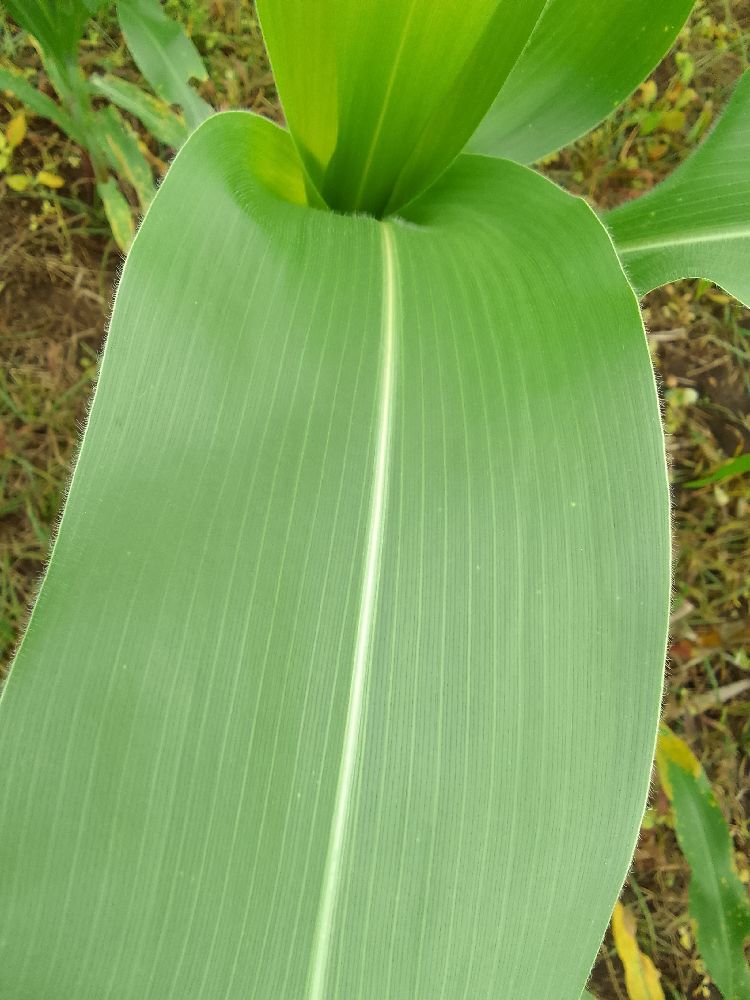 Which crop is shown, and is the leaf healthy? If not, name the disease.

maize, healthy
